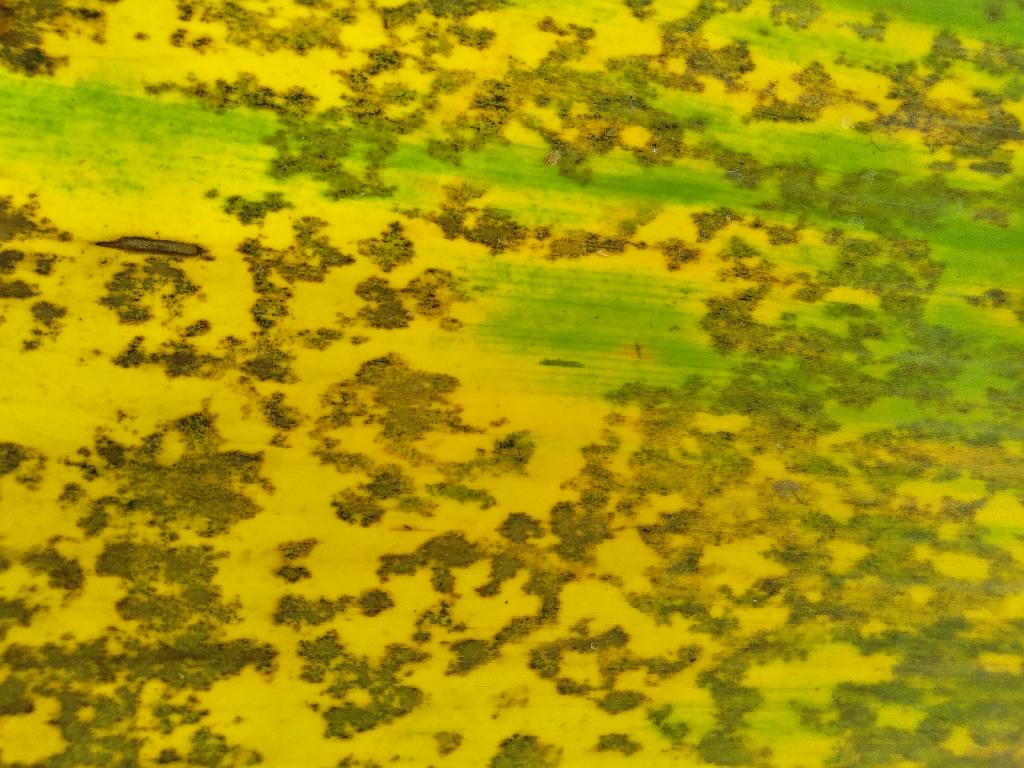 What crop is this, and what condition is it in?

banana, black sigatoka
